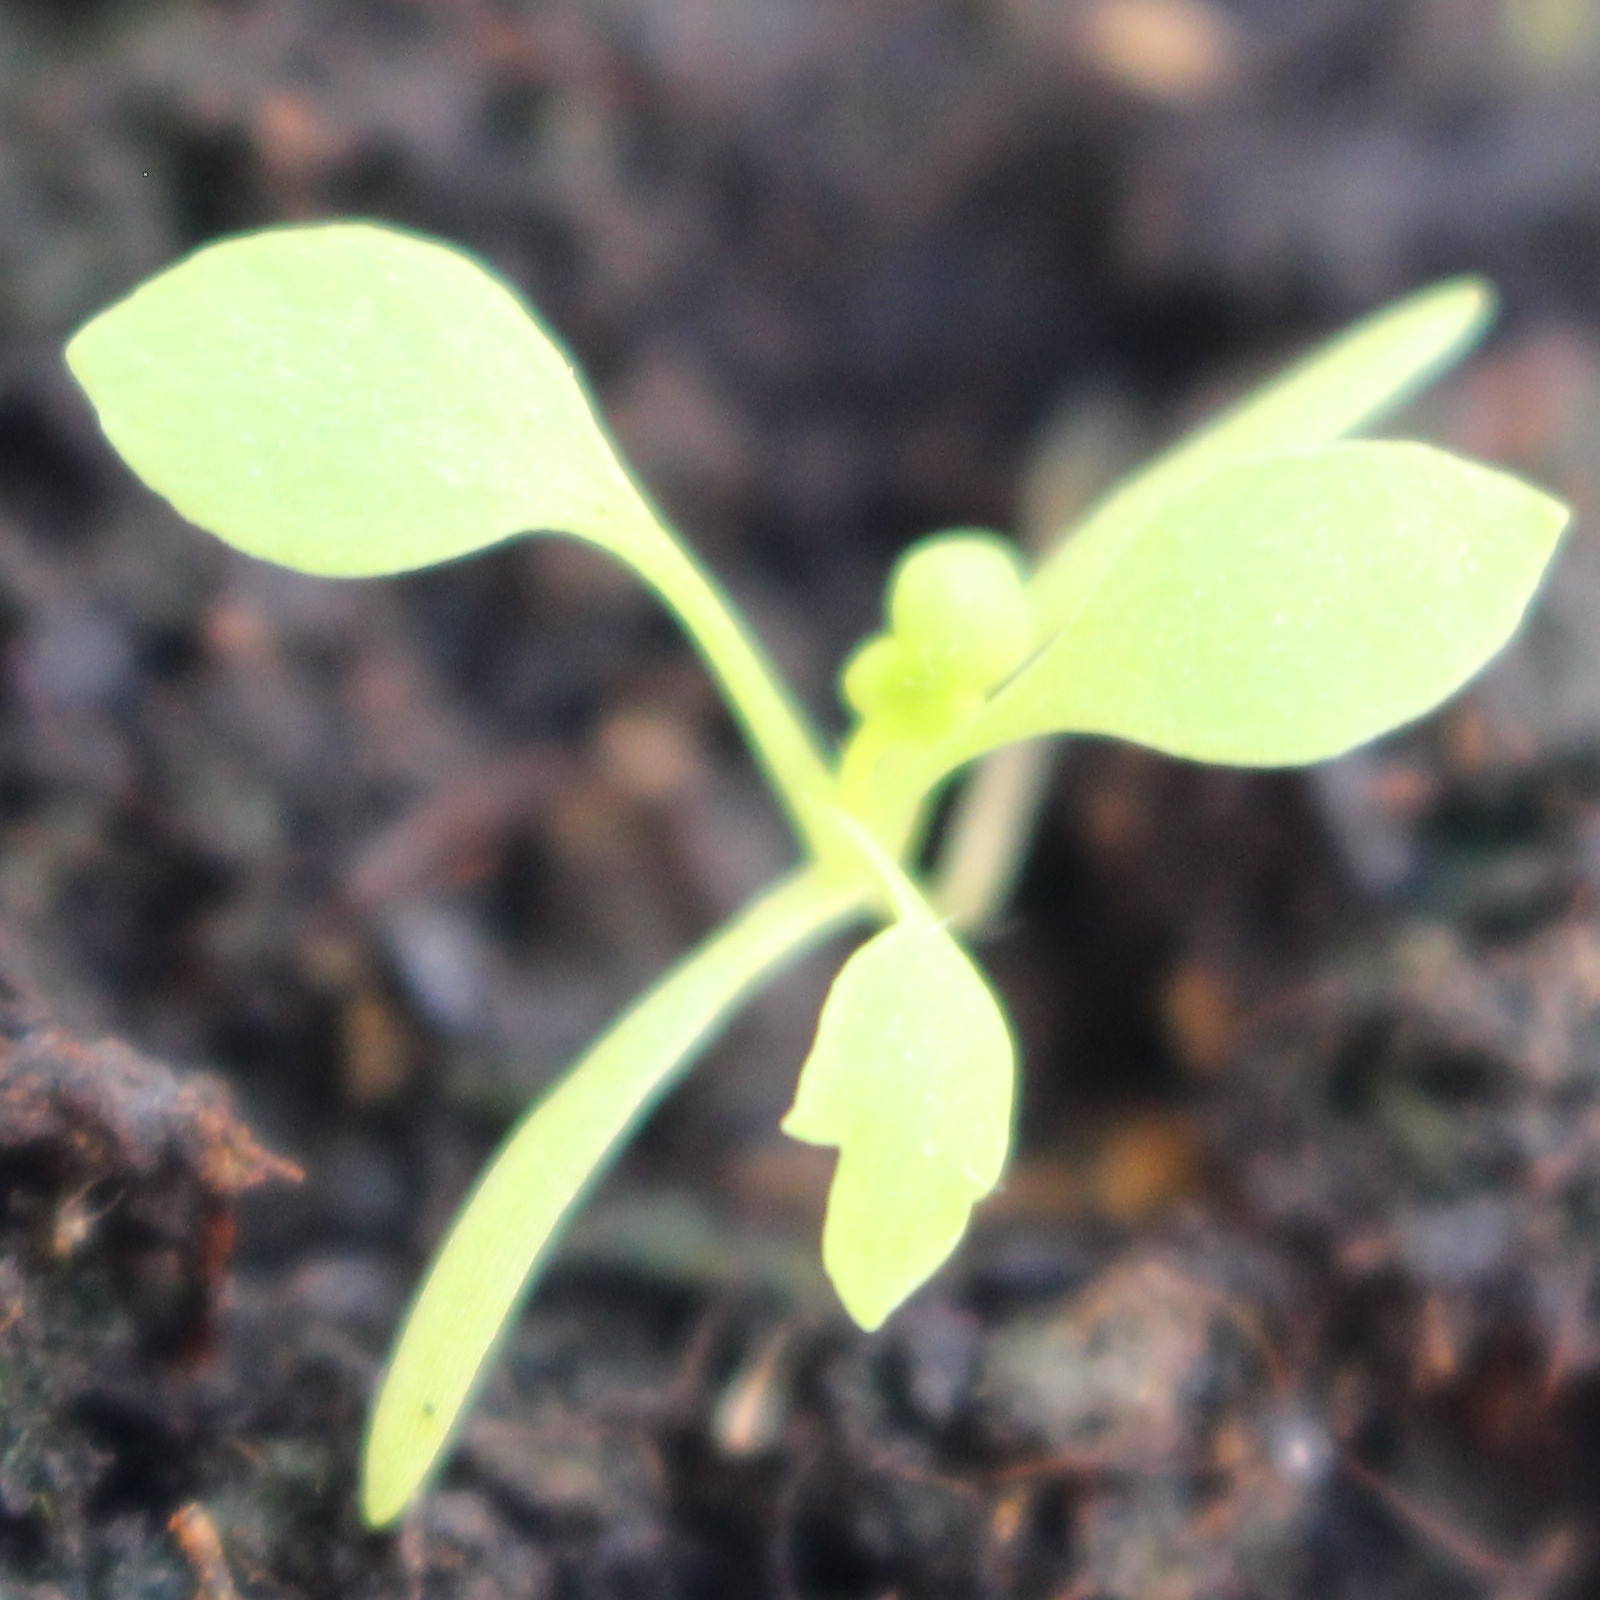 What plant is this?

Papaver rhoeas
